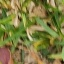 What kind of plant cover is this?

grass
